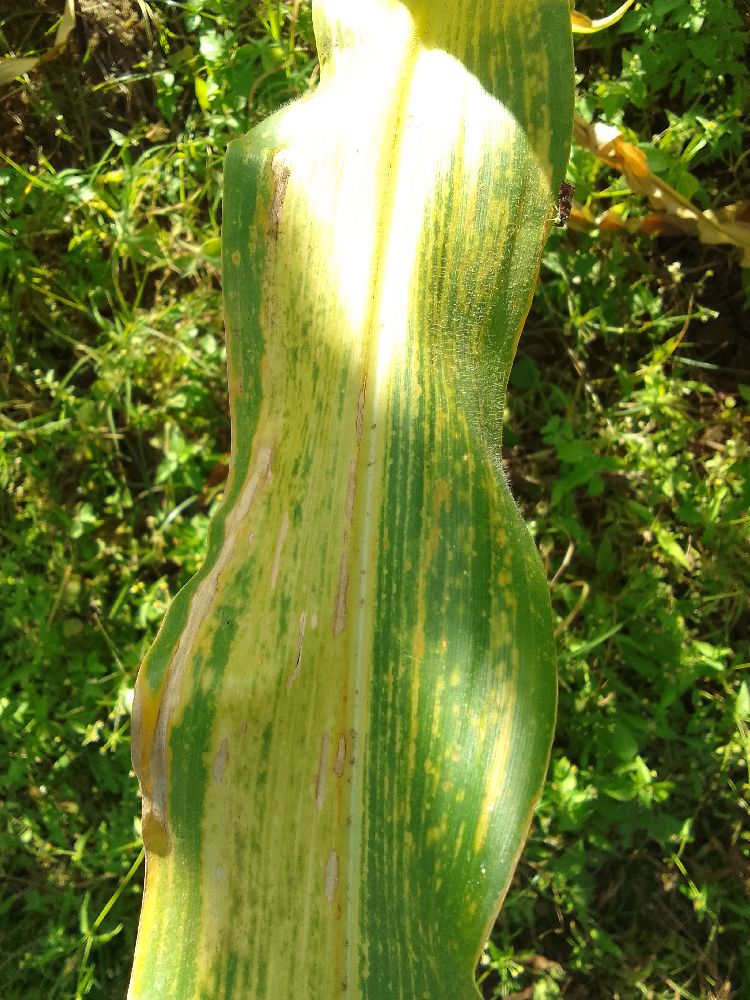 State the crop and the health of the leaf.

maize, maize lethal necrosis
